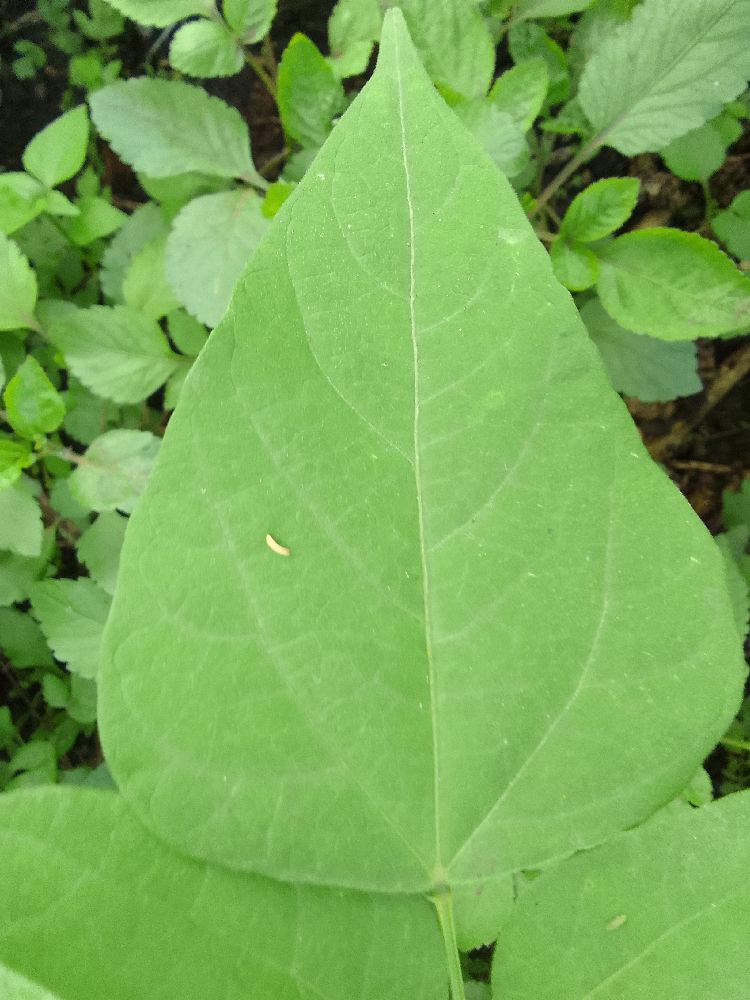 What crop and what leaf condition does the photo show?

common bean, healthy
